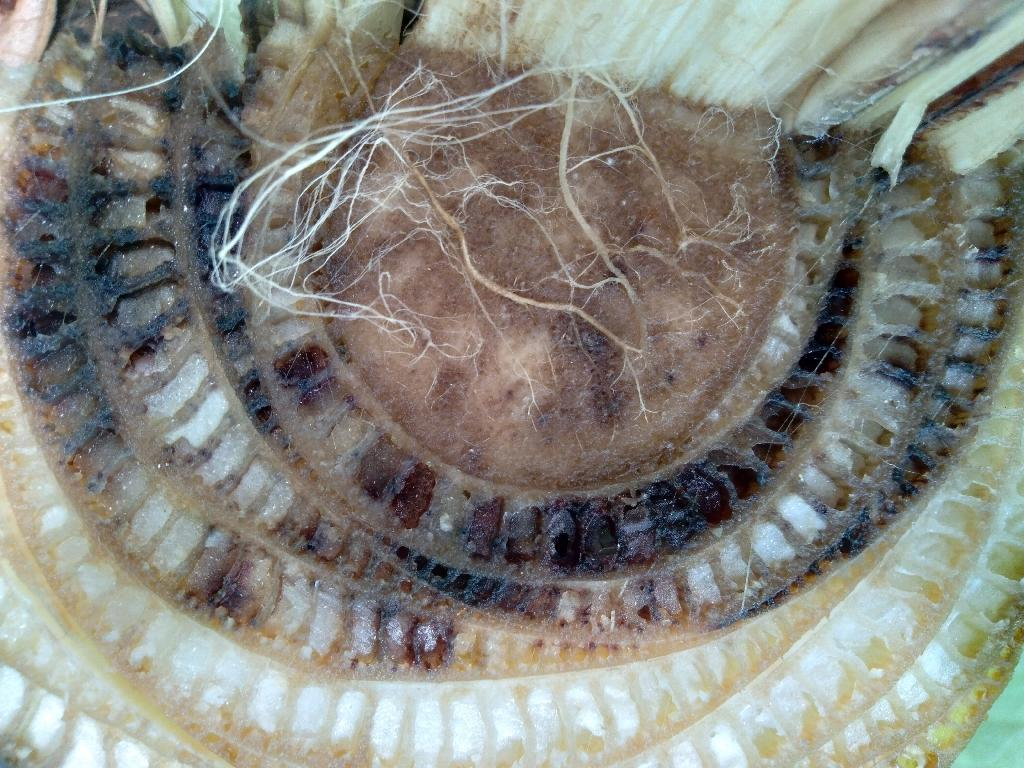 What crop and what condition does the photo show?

banana, fusarium wilt race 1
